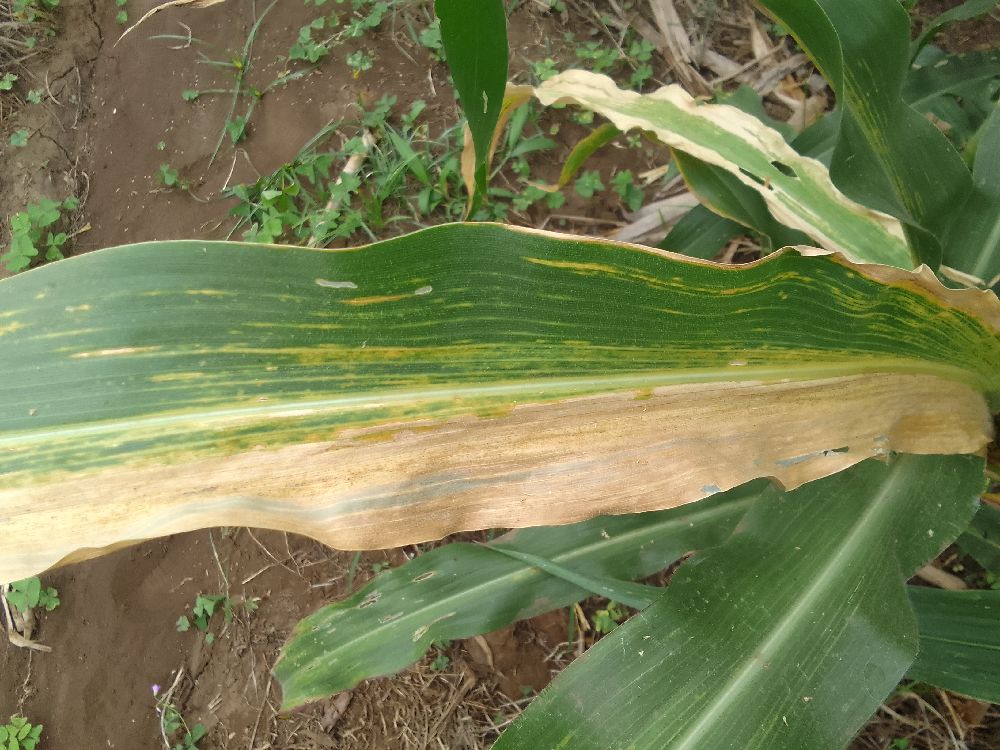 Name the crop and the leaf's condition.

maize, maize lethal necrosis
